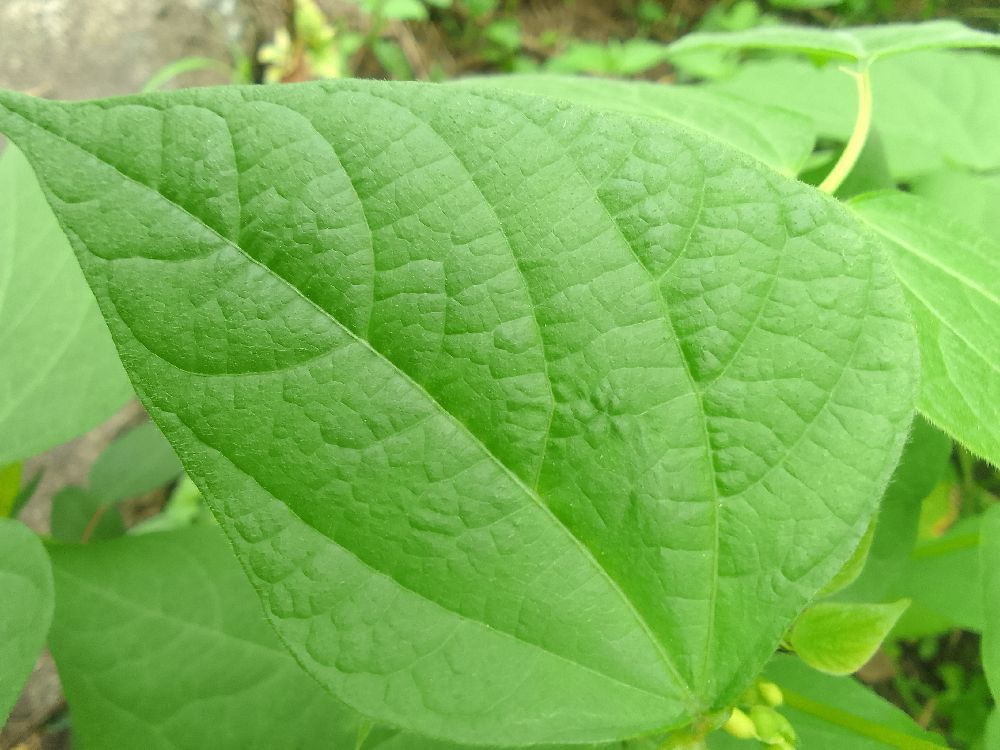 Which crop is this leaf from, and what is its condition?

common bean, healthy
